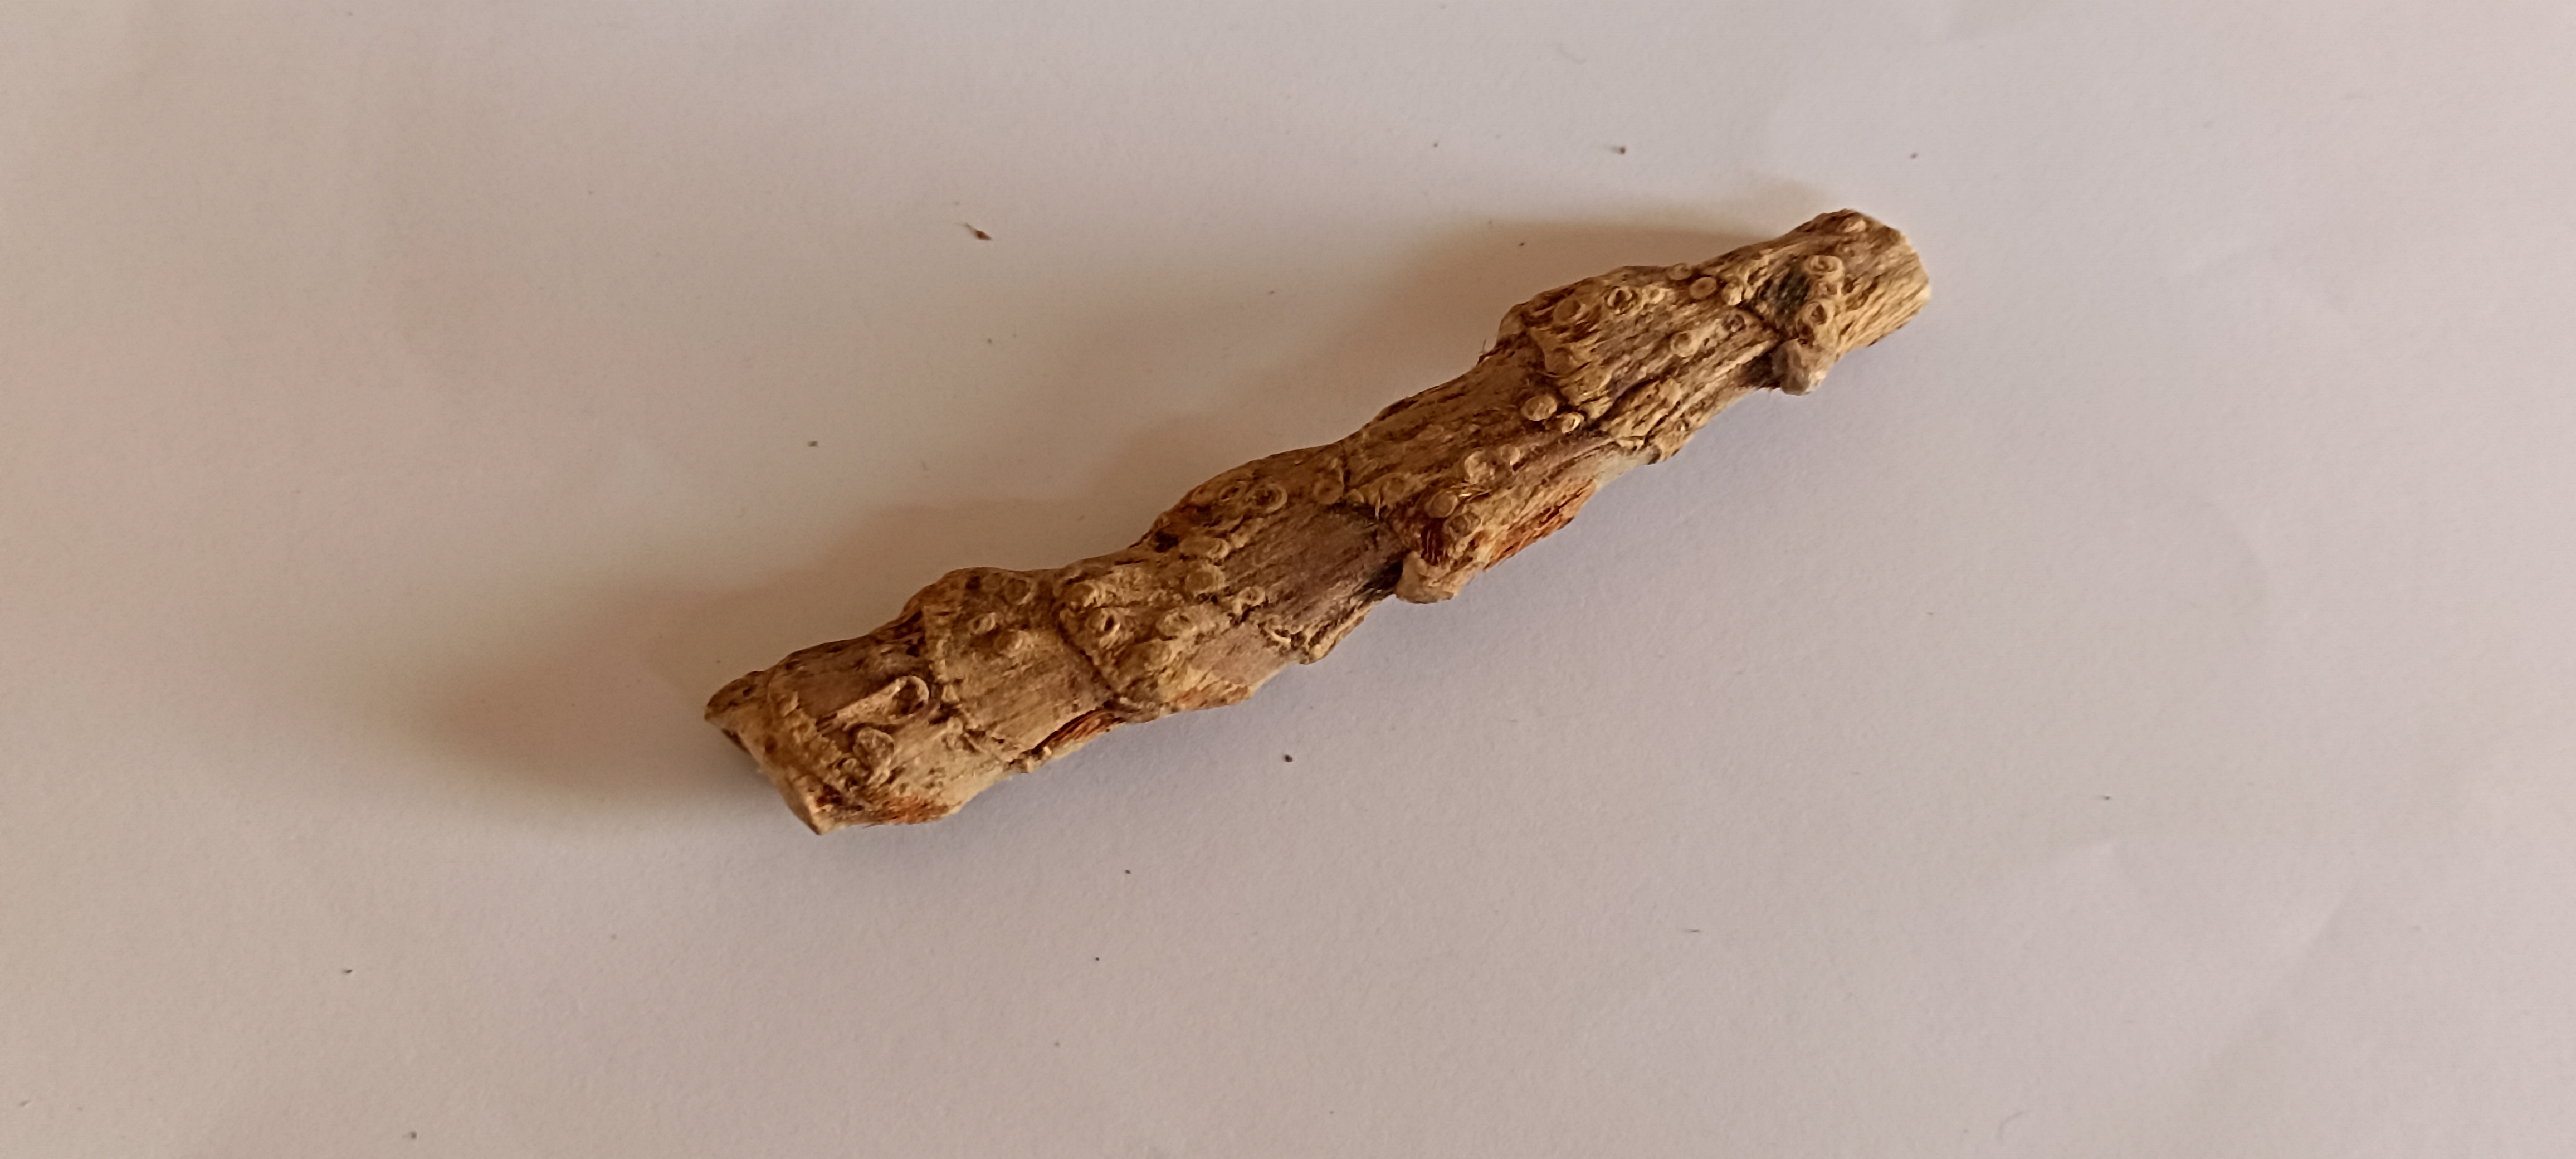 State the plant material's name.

vekhand
